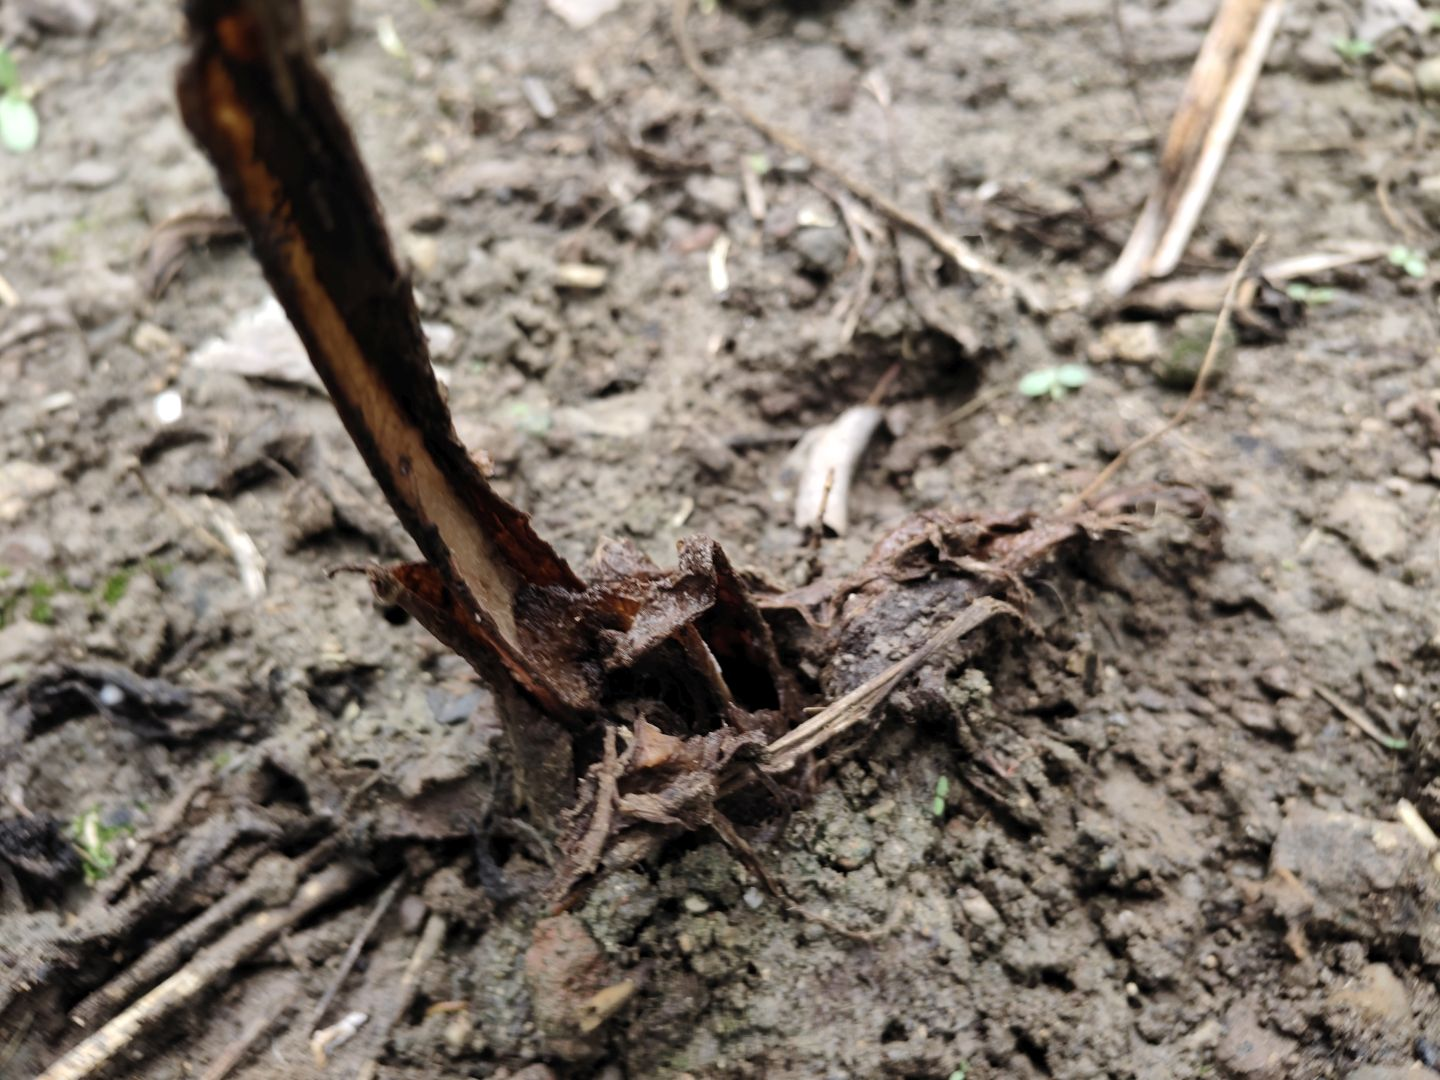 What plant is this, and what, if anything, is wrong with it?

taro, root rot
